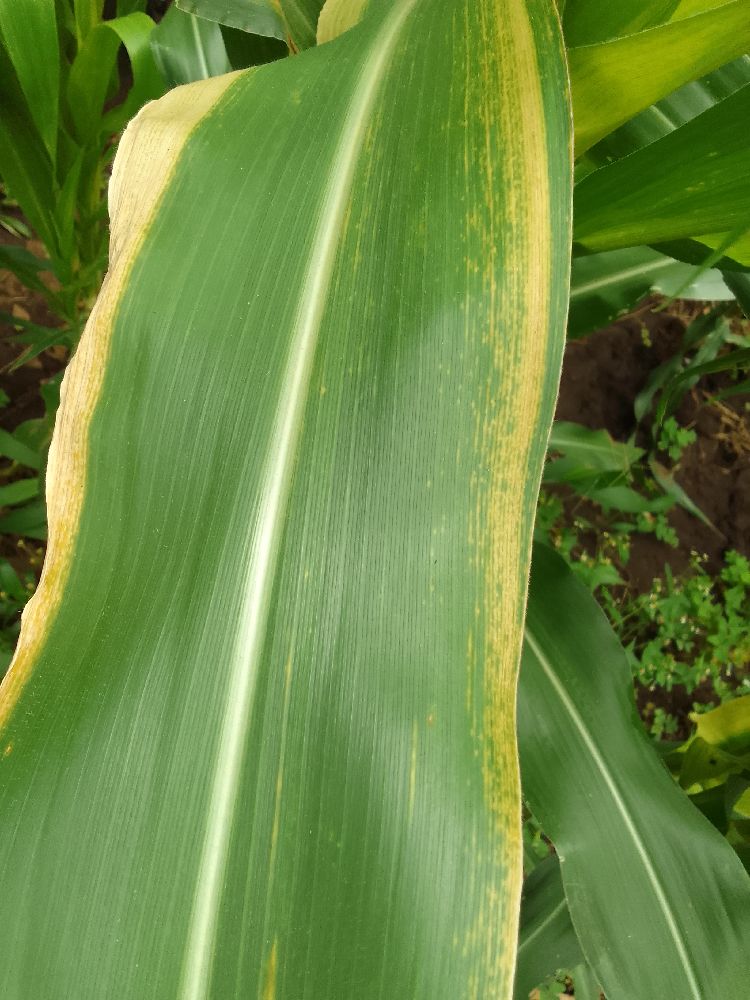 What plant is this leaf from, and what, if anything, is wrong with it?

maize, maize lethal necrosis
